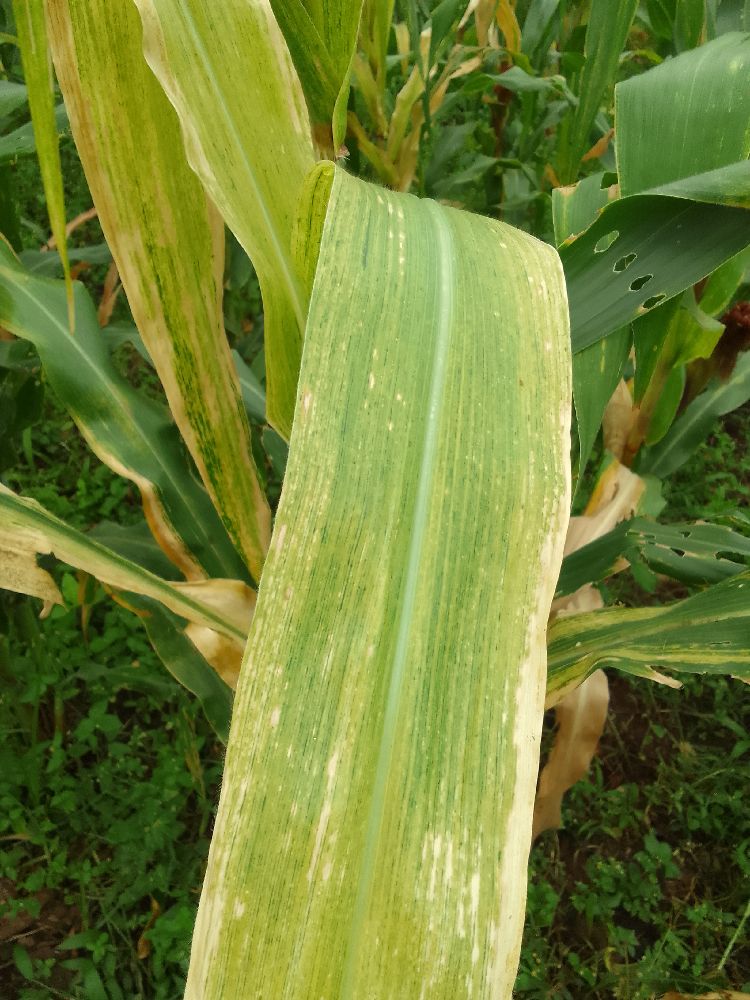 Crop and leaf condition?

maize, maize lethal necrosis
